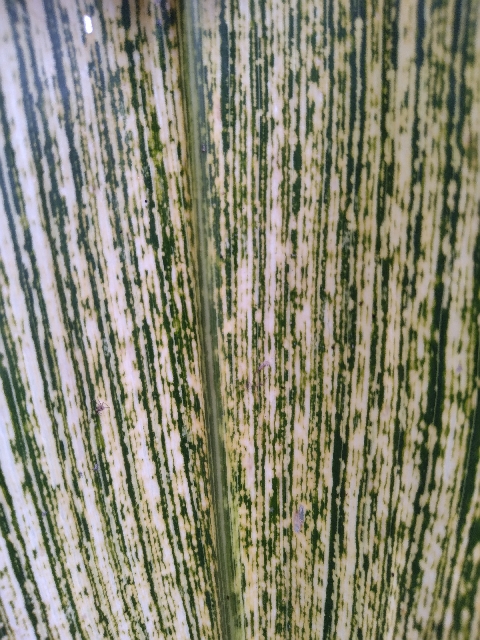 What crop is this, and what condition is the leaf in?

maize, maize streak virus
